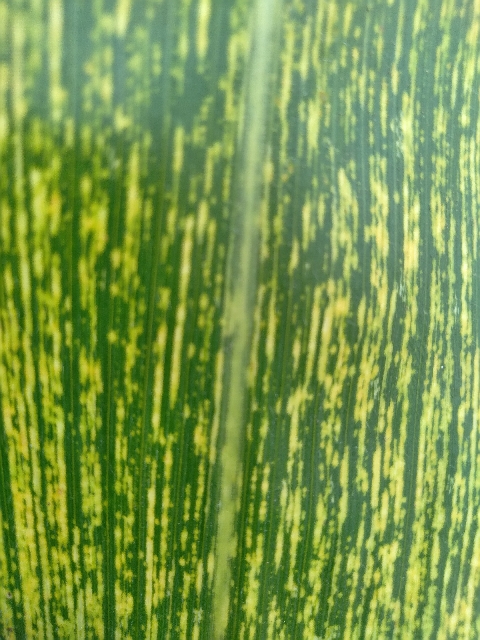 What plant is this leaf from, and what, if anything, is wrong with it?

maize, maize streak virus
